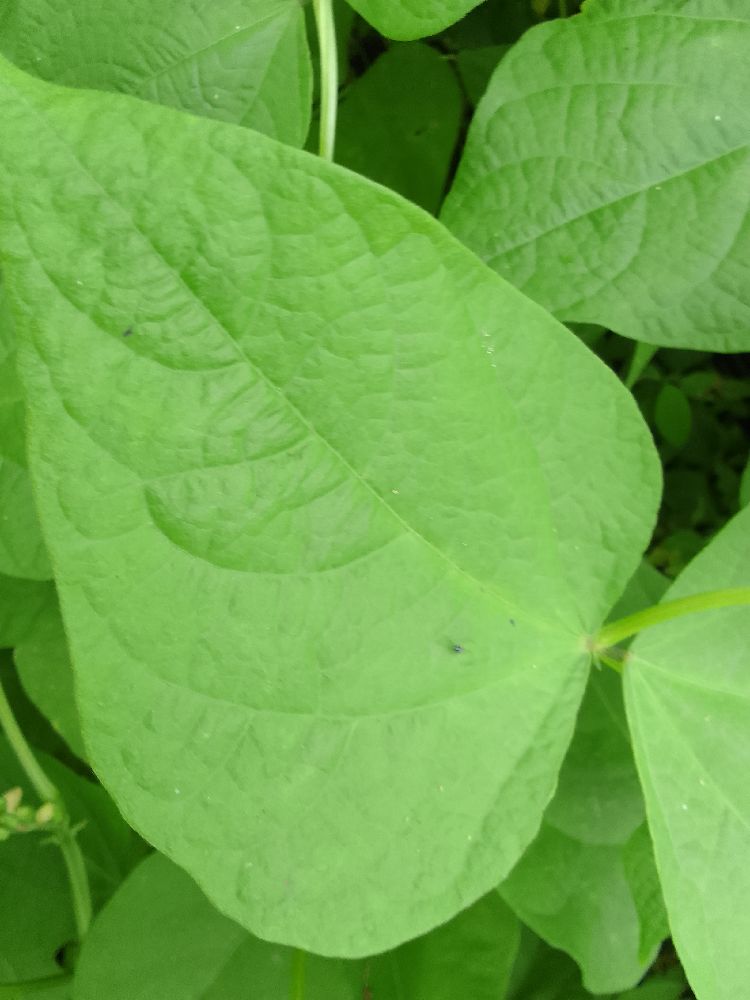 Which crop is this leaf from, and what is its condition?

common bean, healthy
